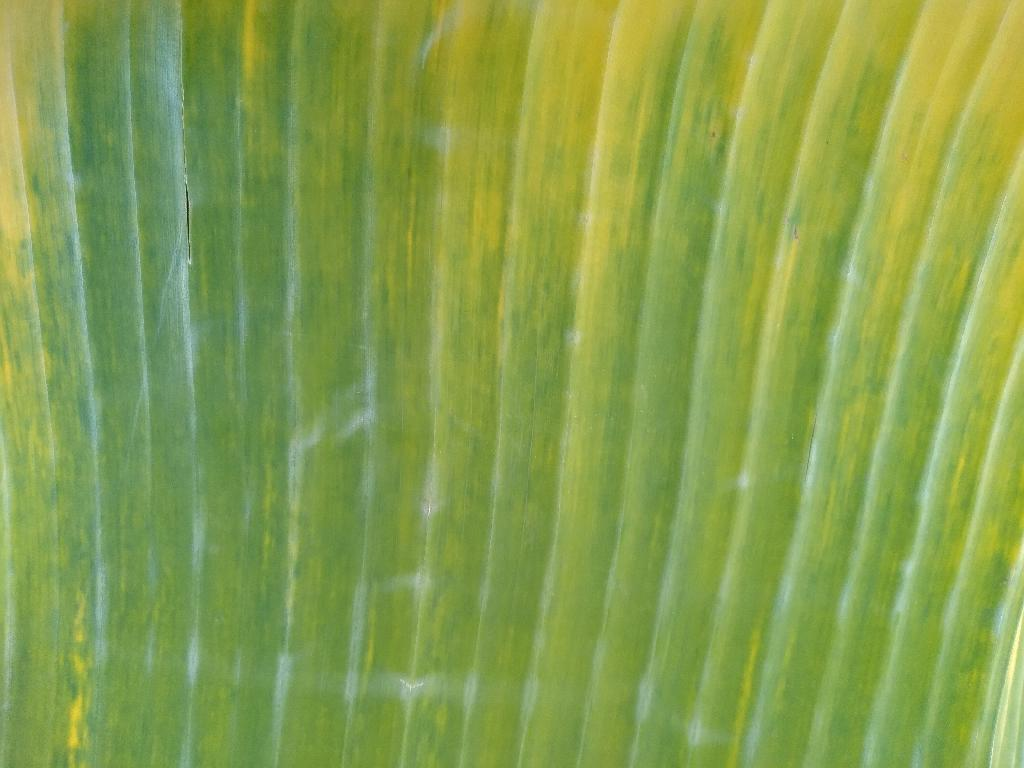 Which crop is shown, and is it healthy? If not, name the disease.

banana, fusarium wilt race 1
